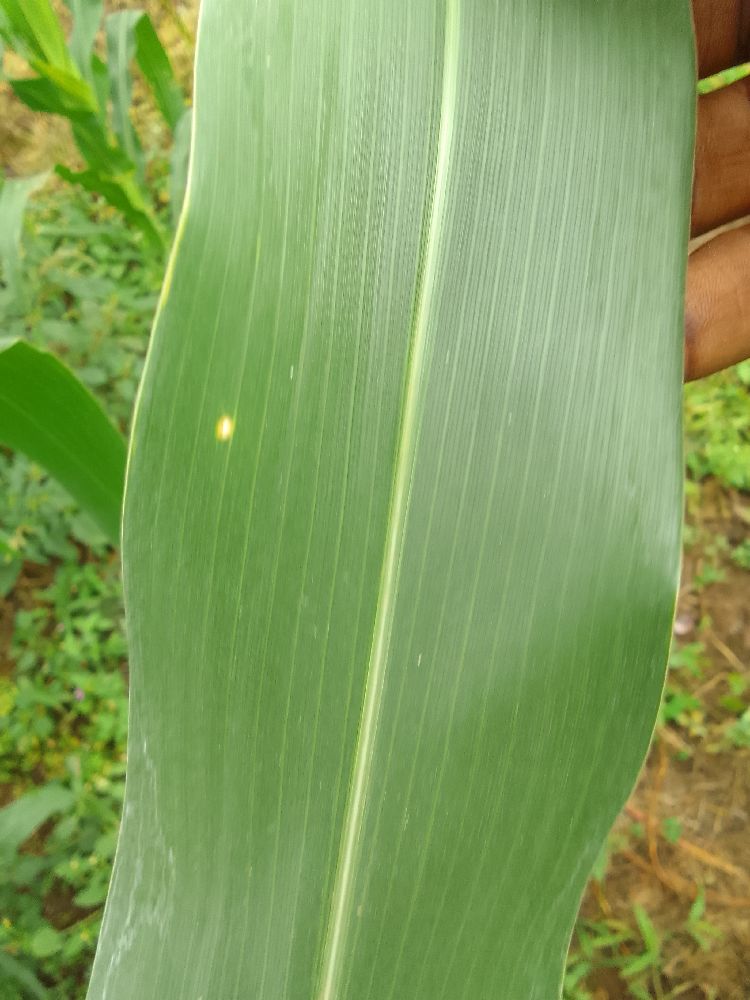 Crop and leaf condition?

maize, healthy
